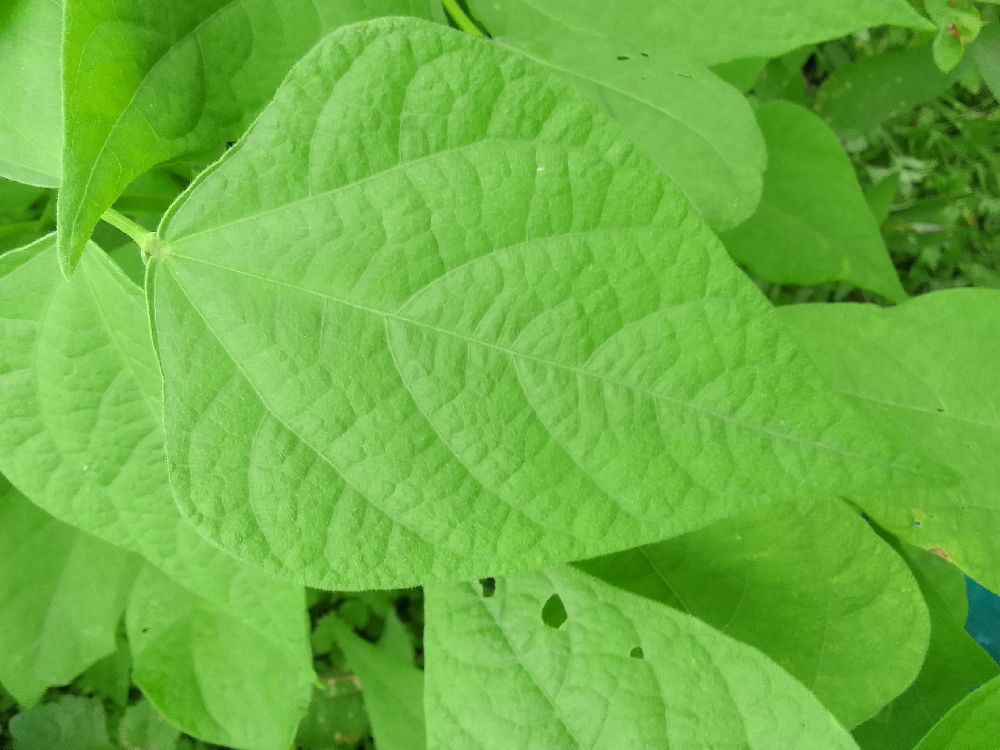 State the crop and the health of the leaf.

common bean, healthy
